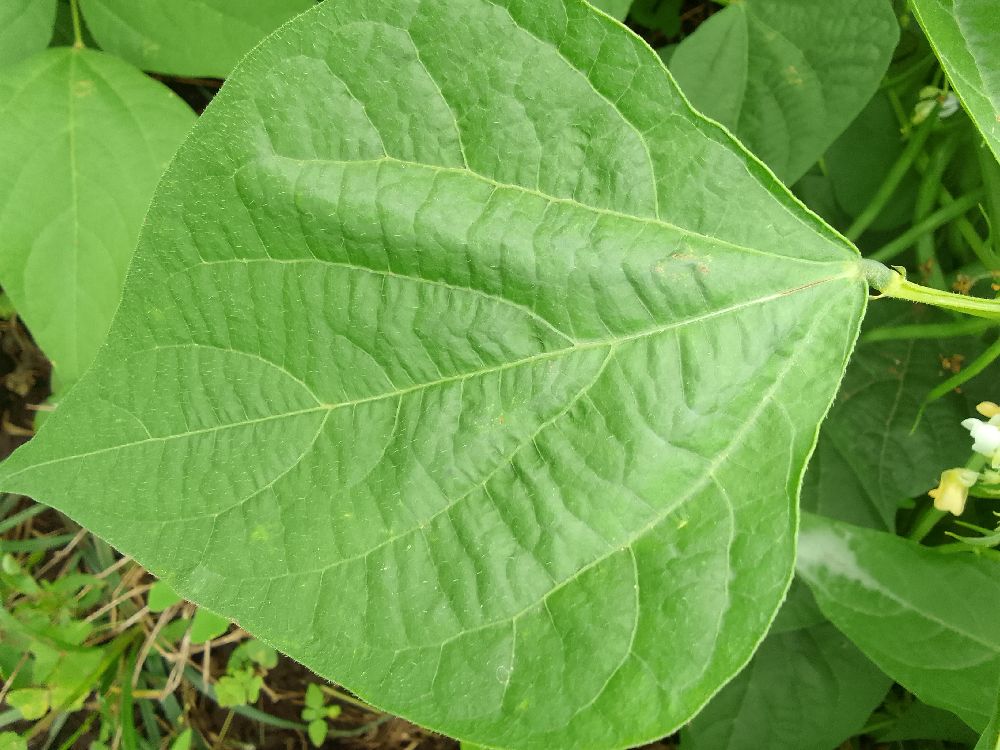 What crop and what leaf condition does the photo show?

common bean, healthy
